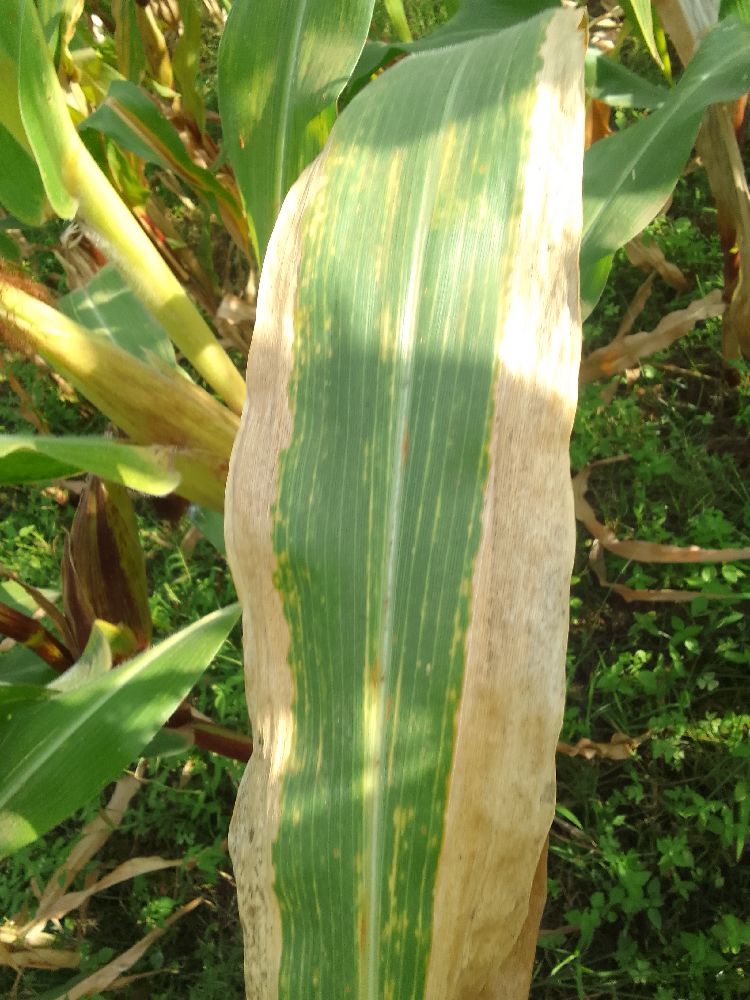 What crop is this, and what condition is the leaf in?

maize, maize lethal necrosis
